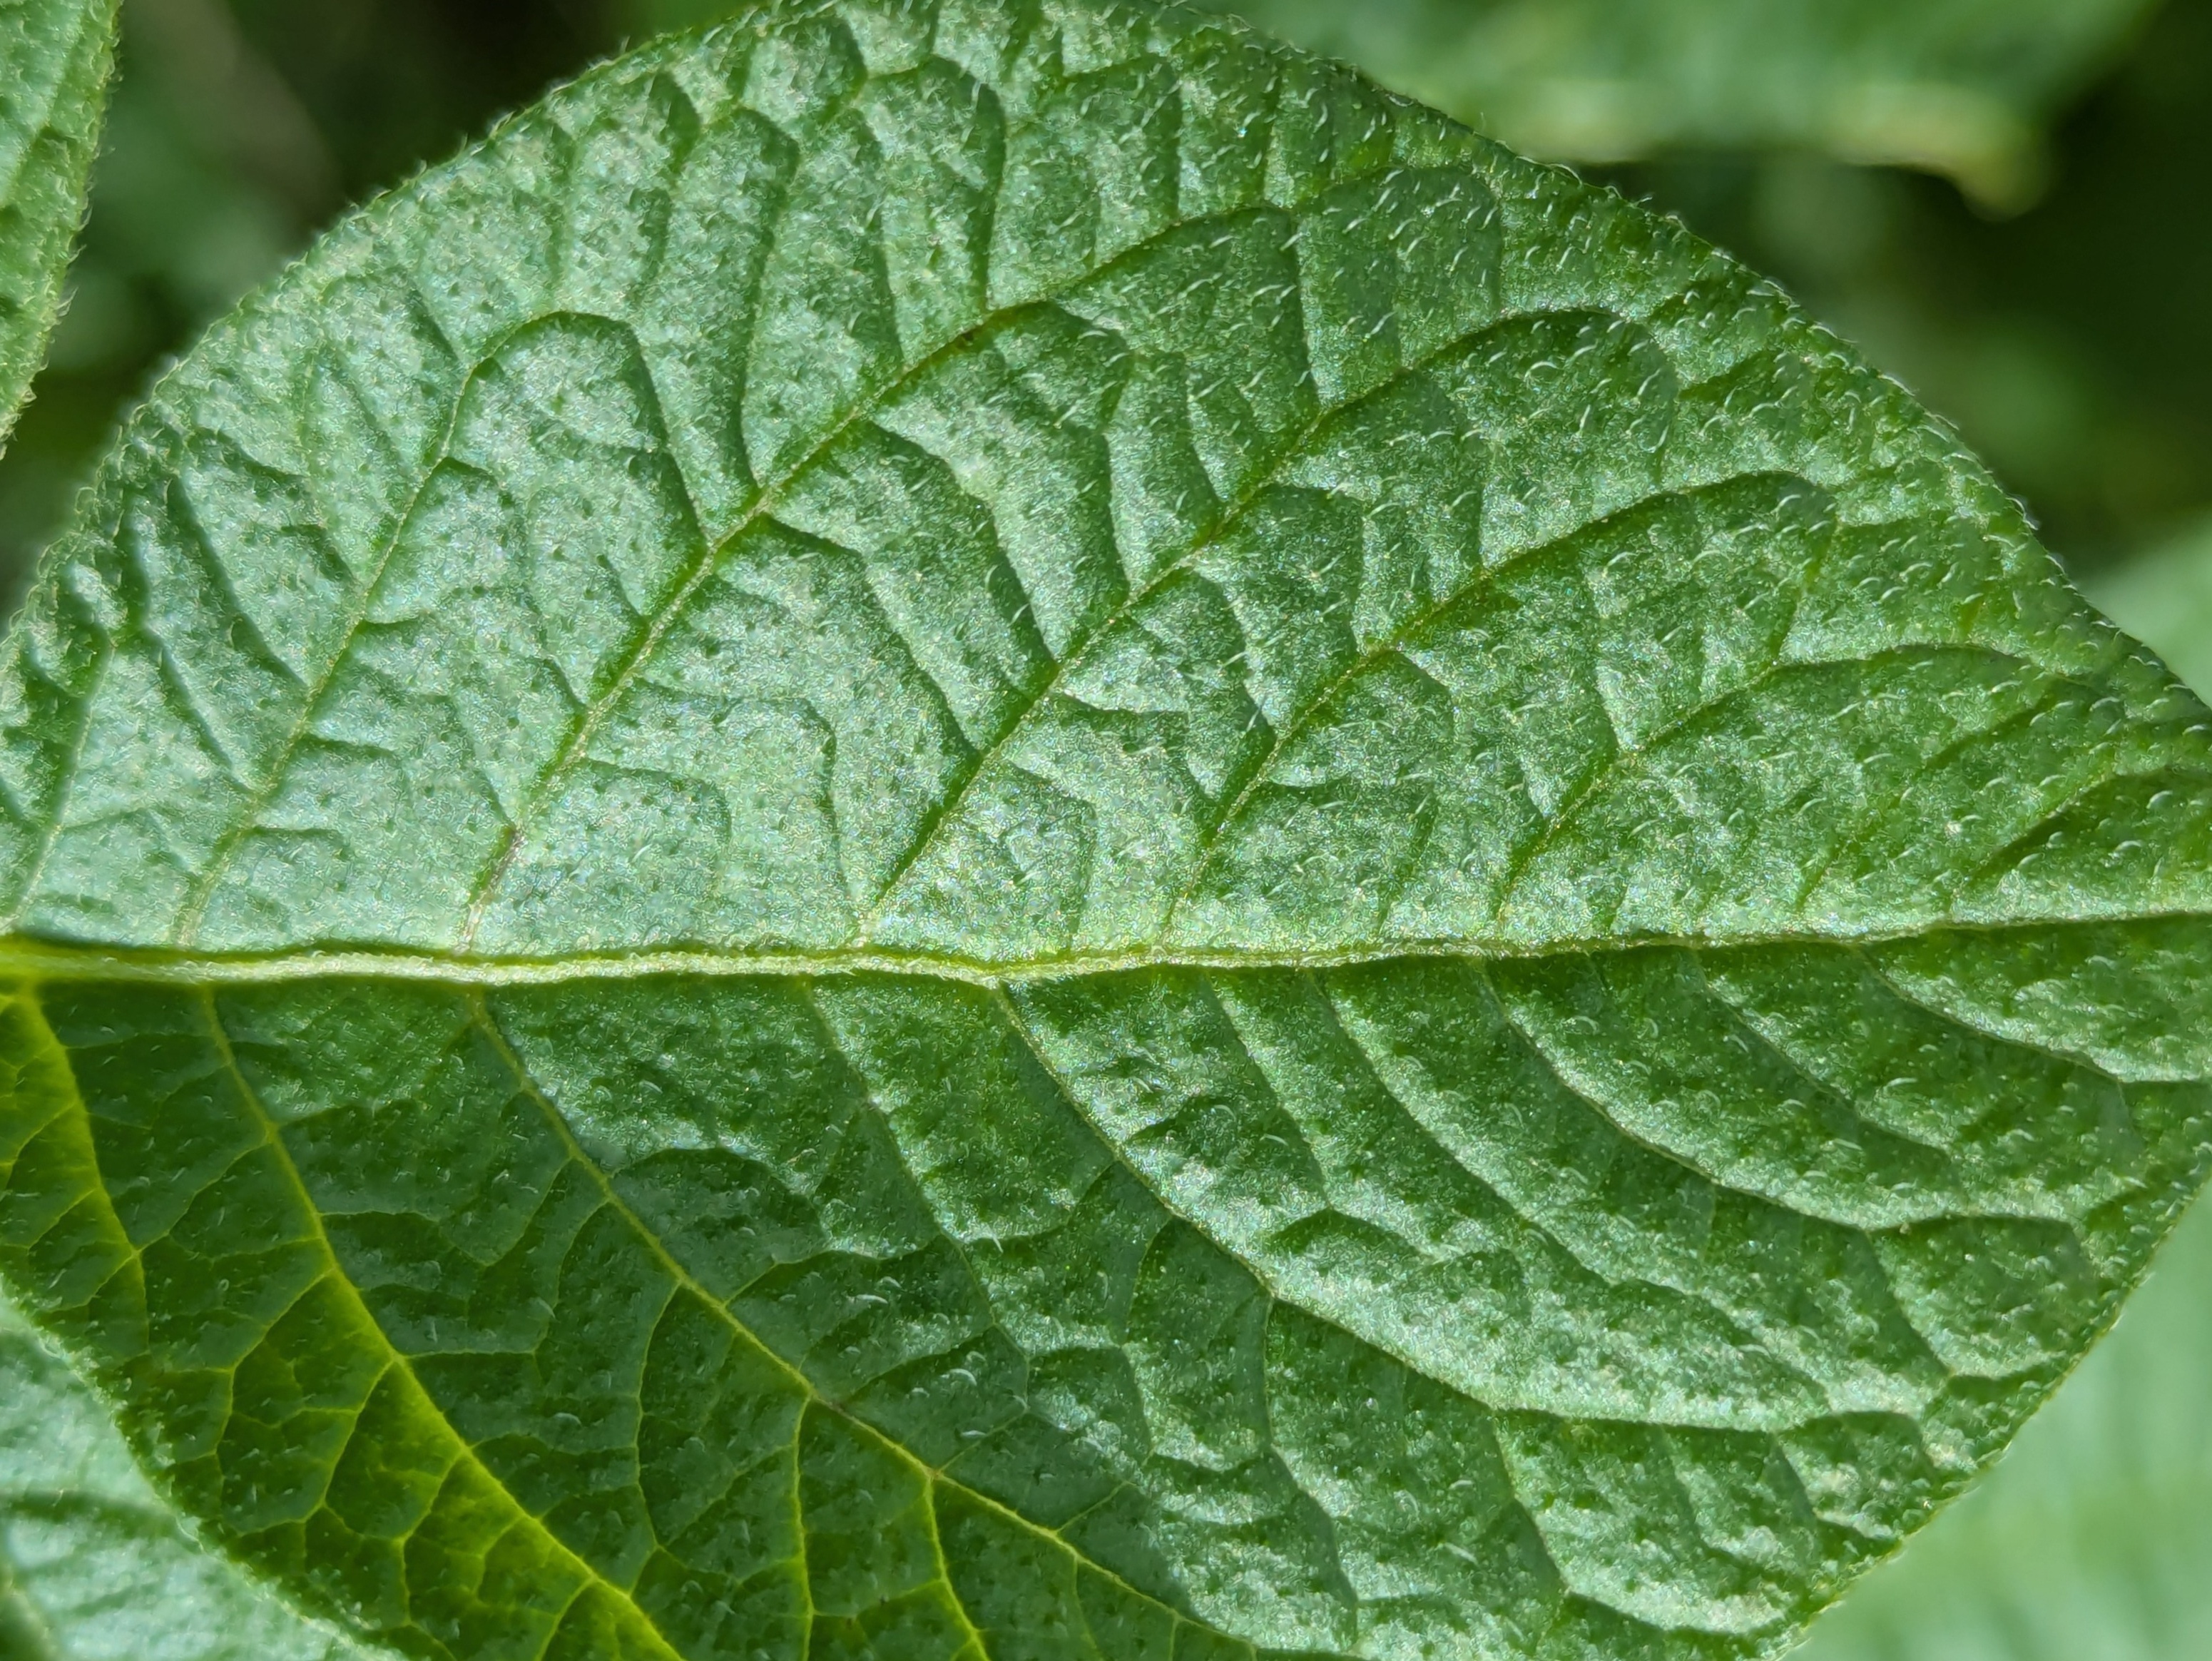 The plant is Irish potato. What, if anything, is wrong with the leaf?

healthy
